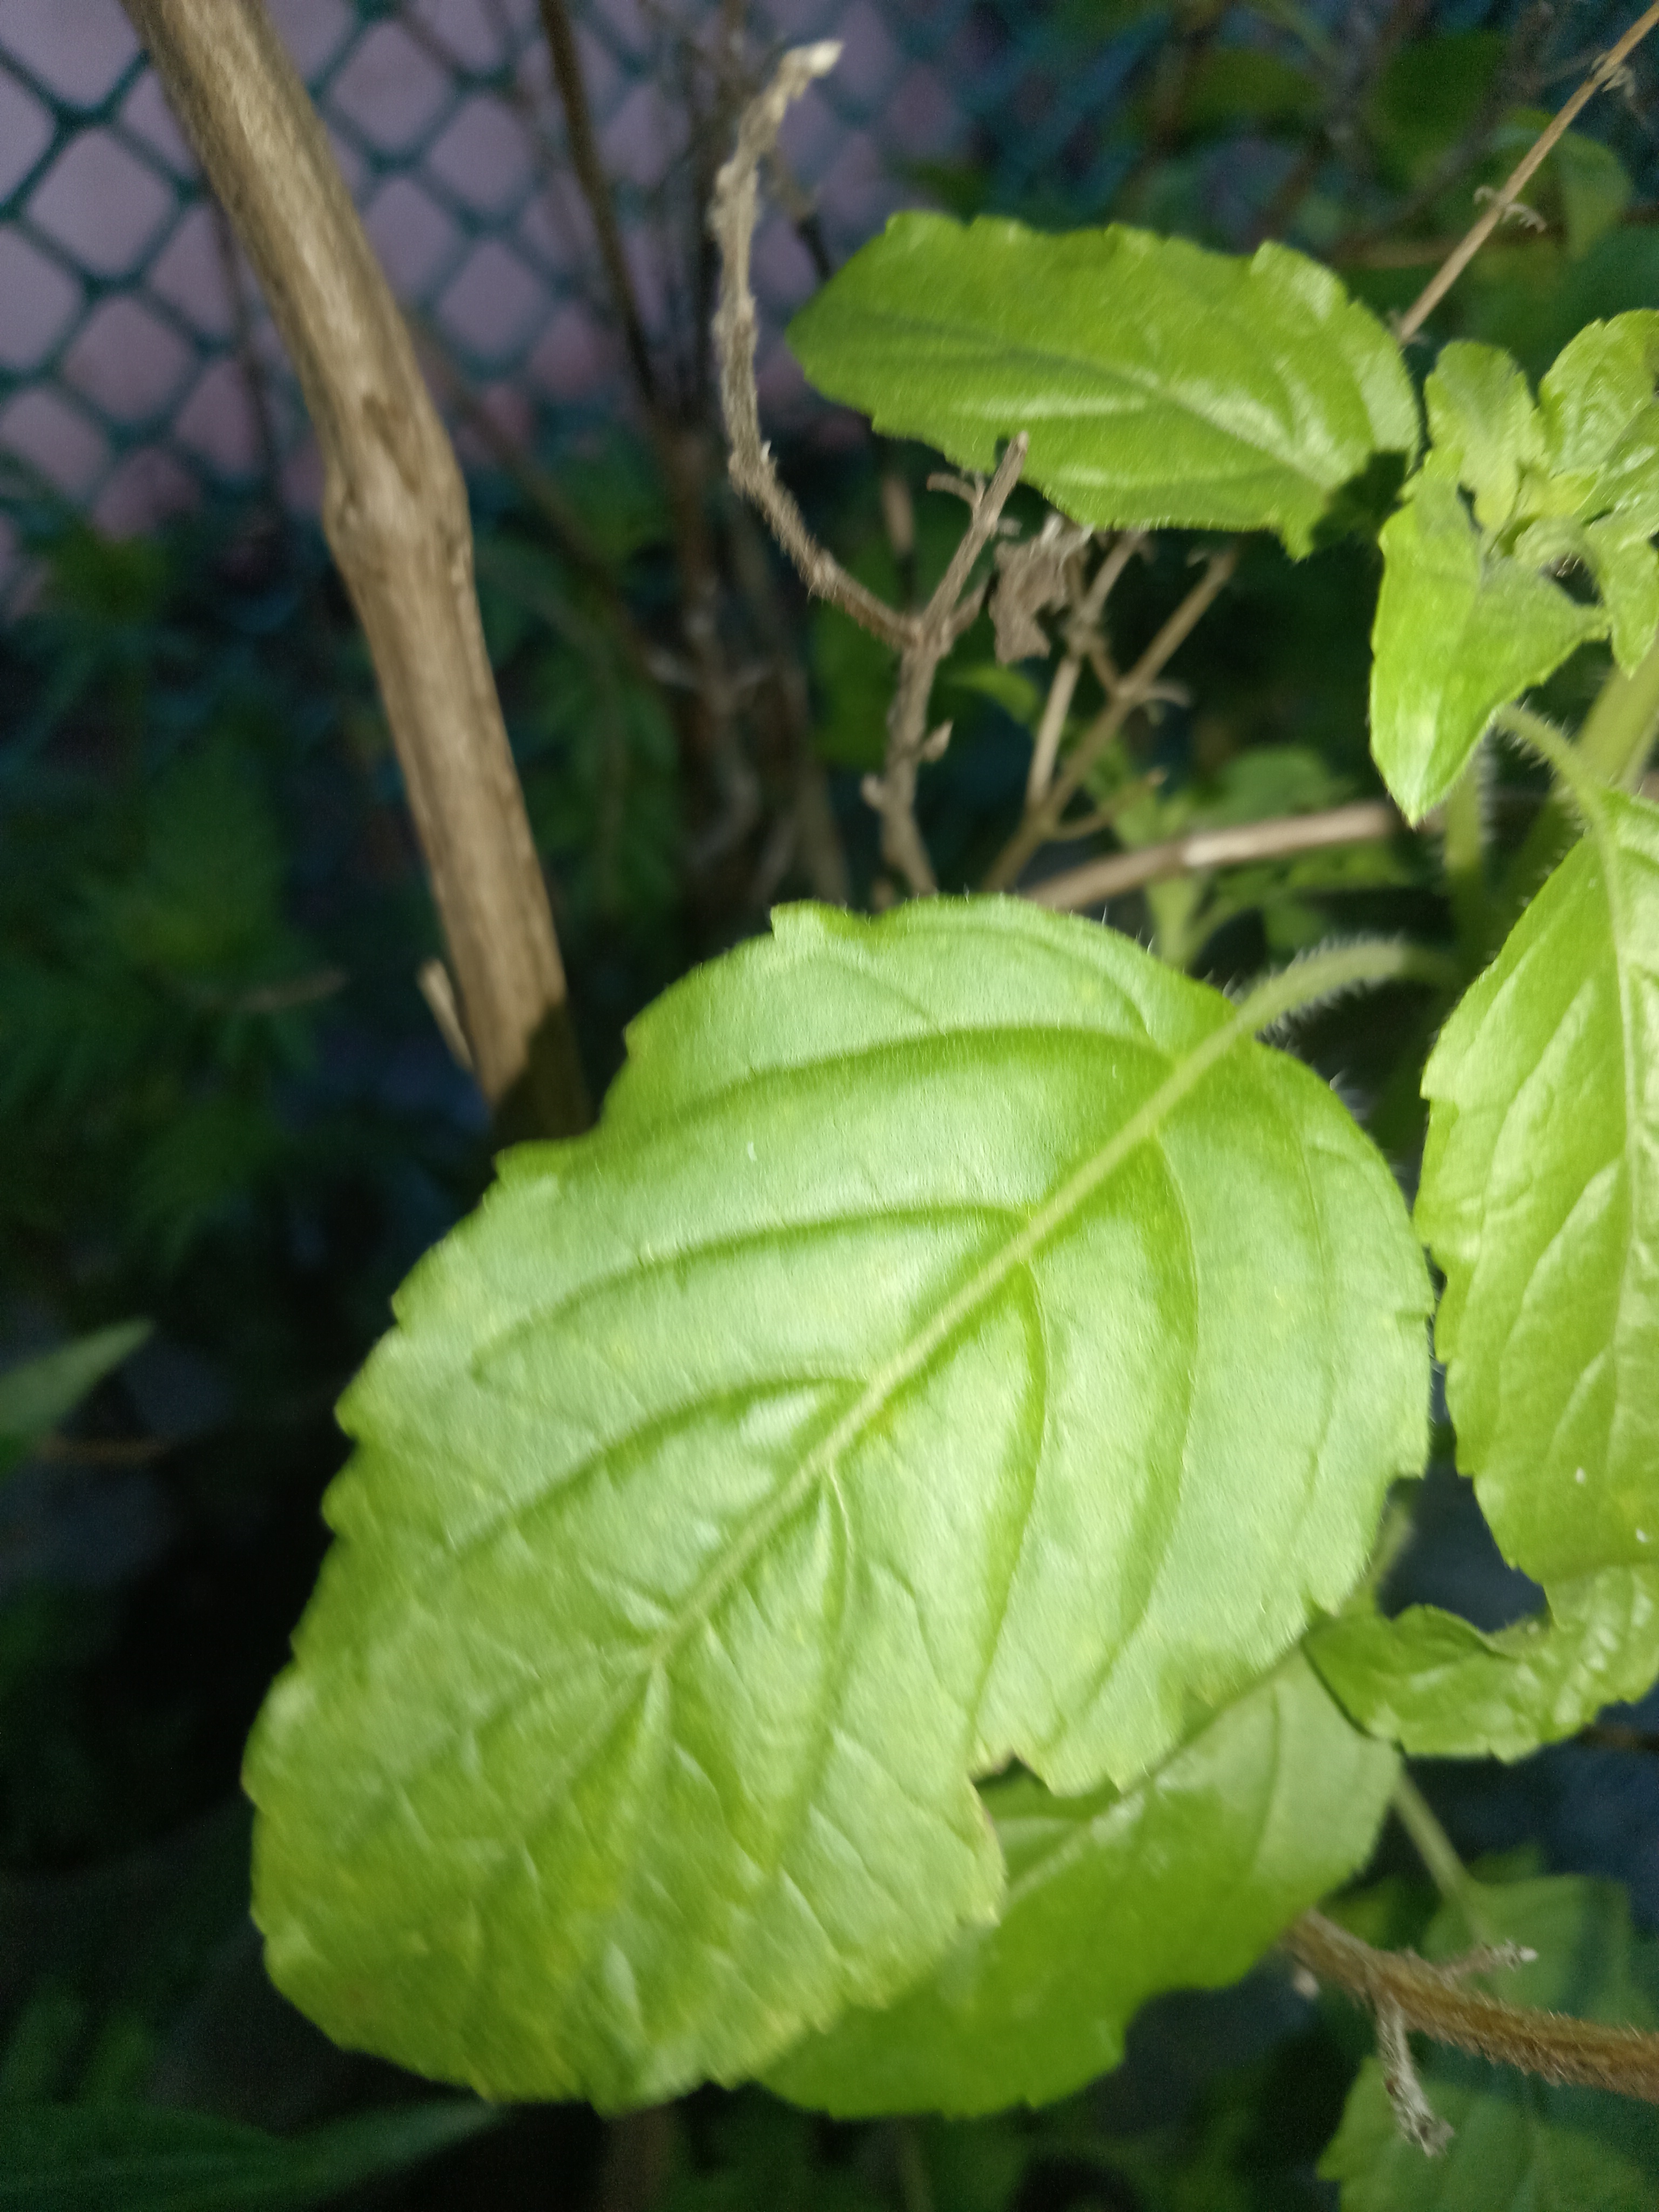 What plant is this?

tulshi
